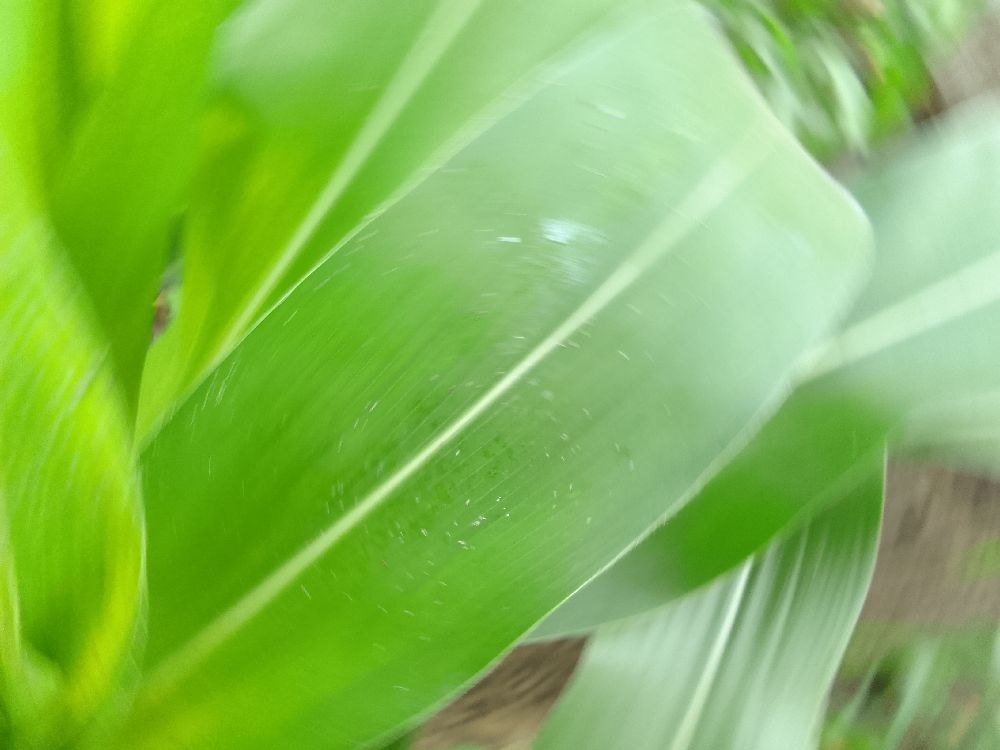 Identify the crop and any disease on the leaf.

maize, healthy
